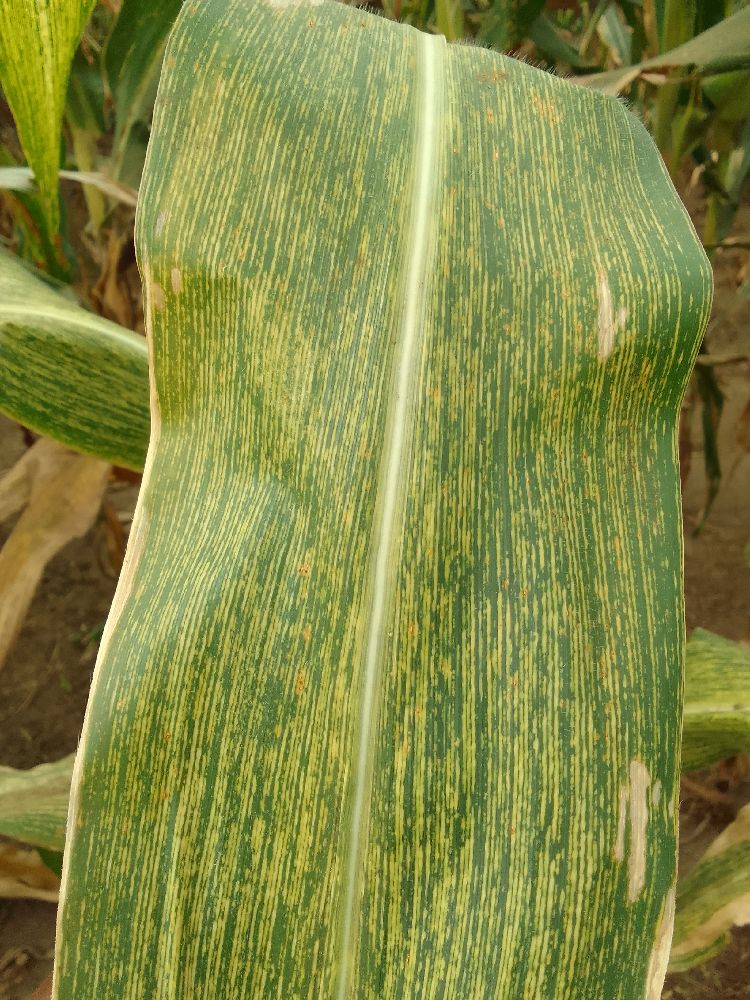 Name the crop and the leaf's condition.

maize, maize streak virus
